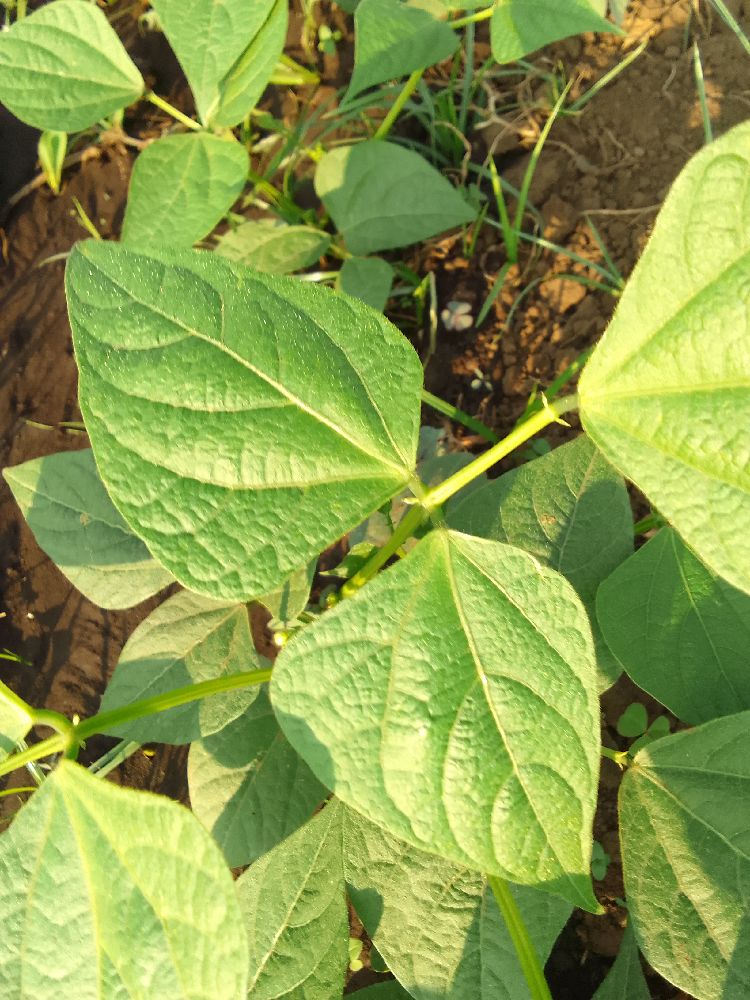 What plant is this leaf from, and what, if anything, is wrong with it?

common bean, healthy
